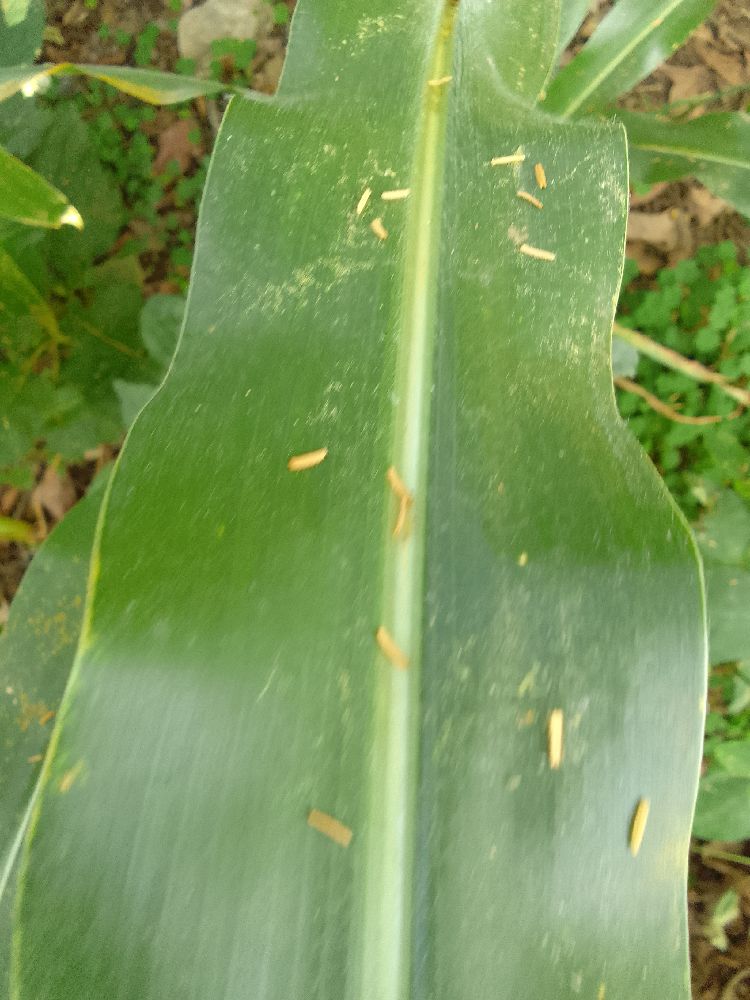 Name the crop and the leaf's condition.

maize, healthy
